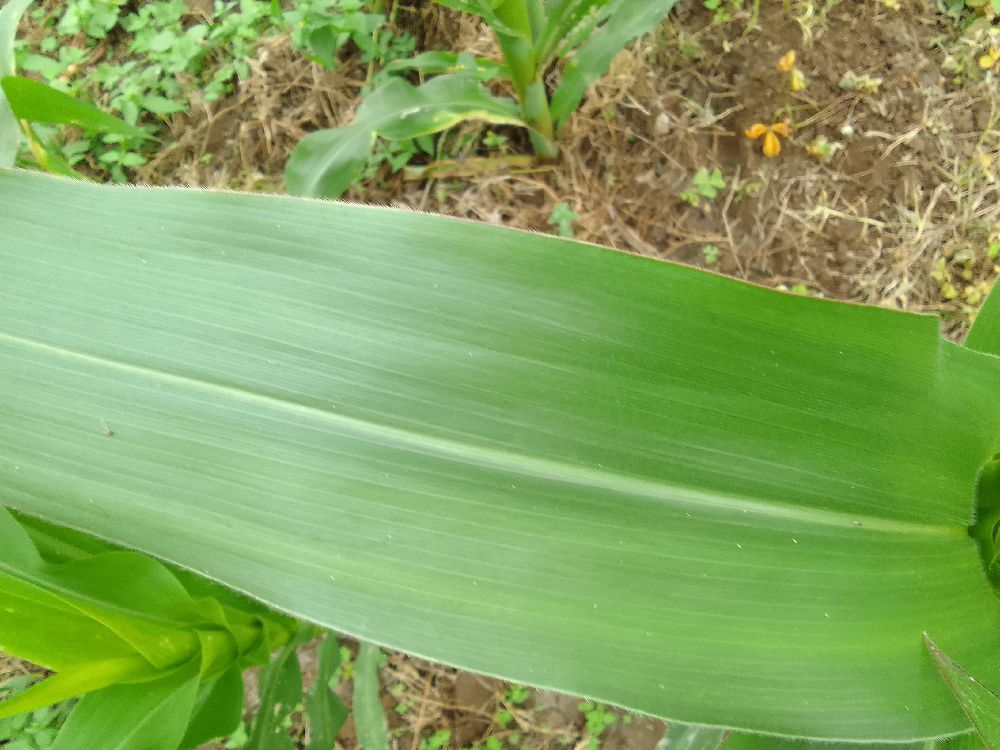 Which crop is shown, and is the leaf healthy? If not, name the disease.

maize, healthy
